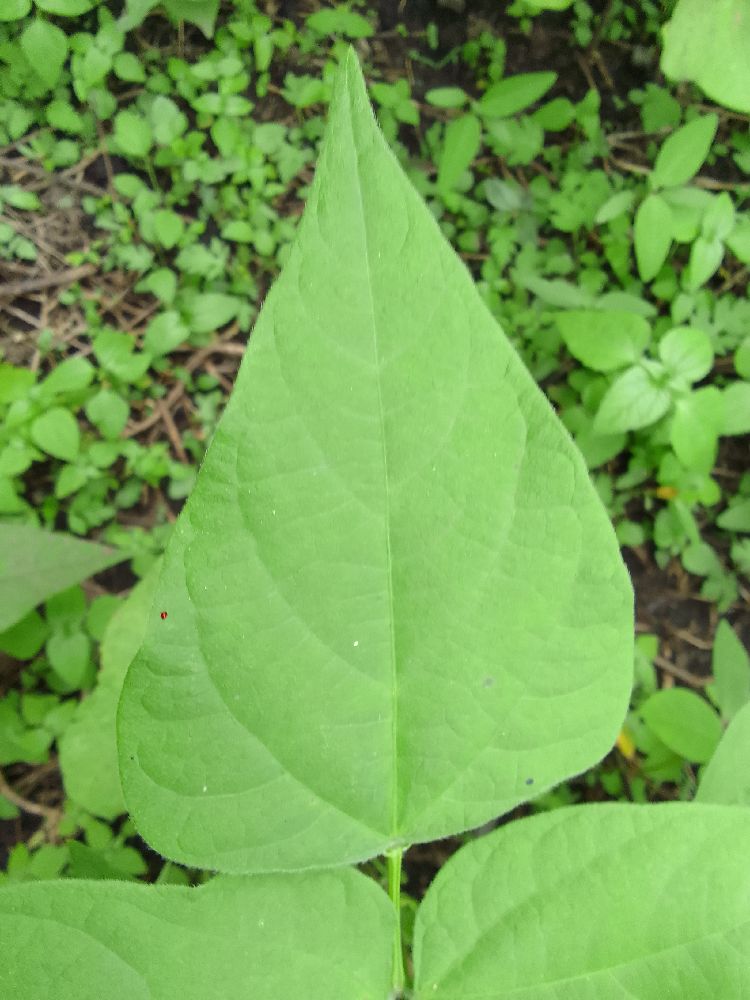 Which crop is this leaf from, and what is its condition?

common bean, healthy
